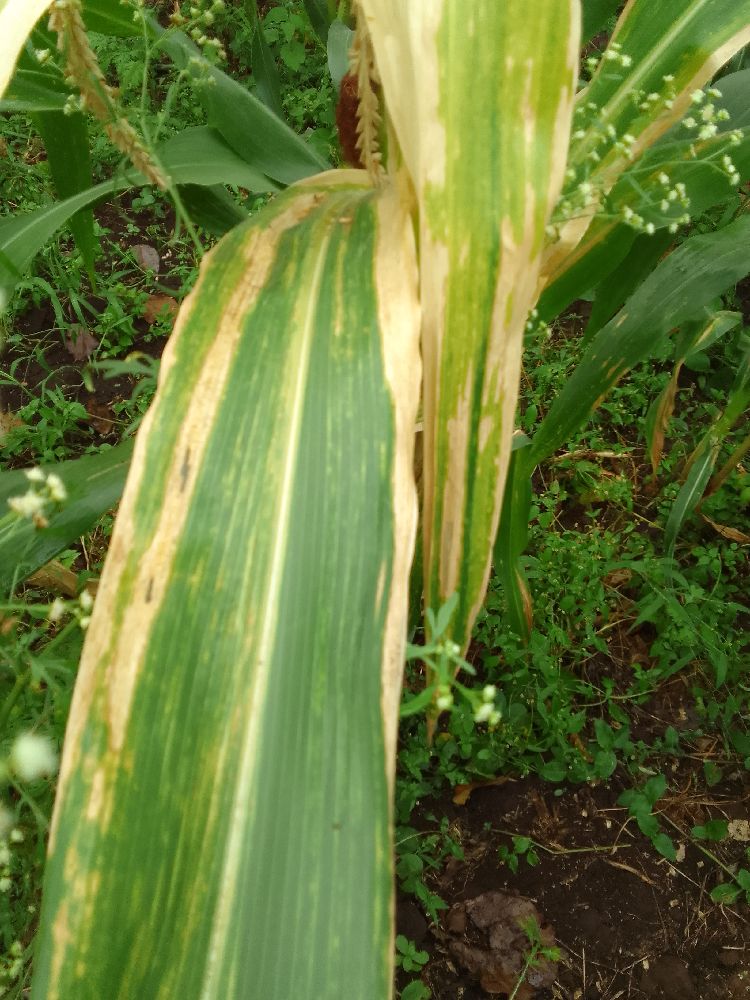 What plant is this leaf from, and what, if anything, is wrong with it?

maize, maize lethal necrosis
